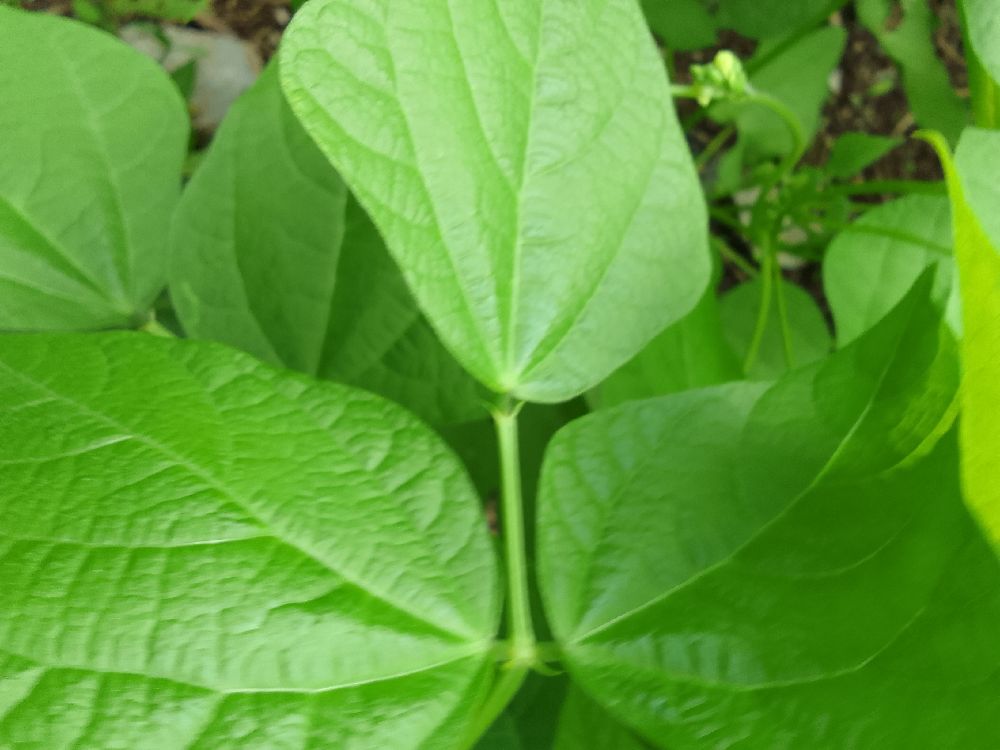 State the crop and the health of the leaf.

common bean, healthy
